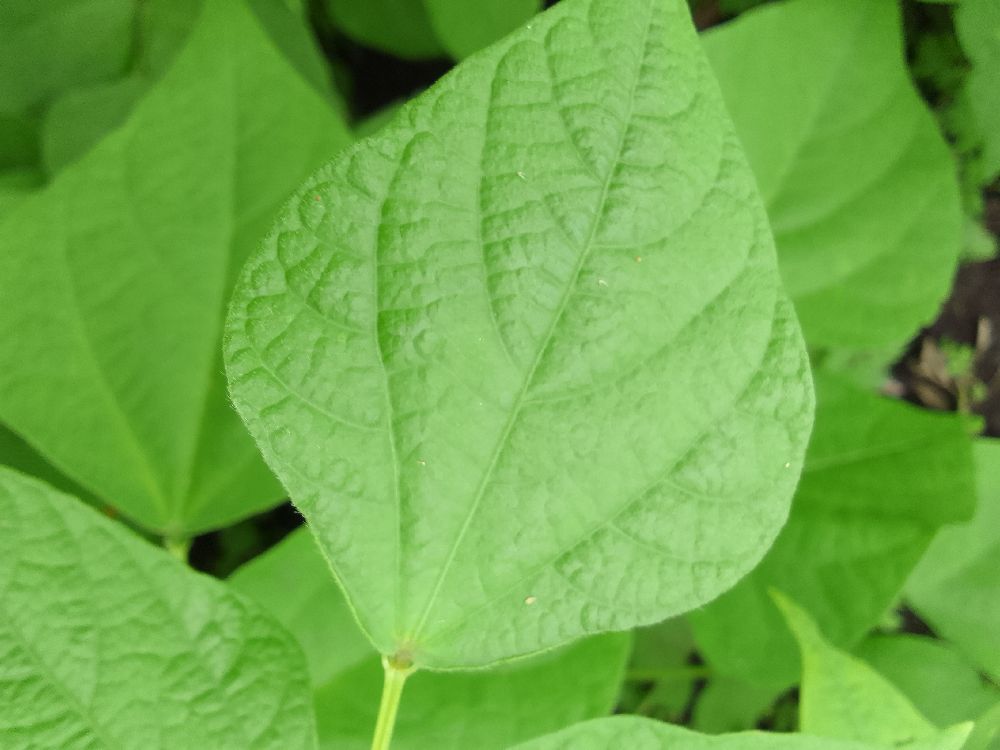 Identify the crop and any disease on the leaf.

common bean, healthy
